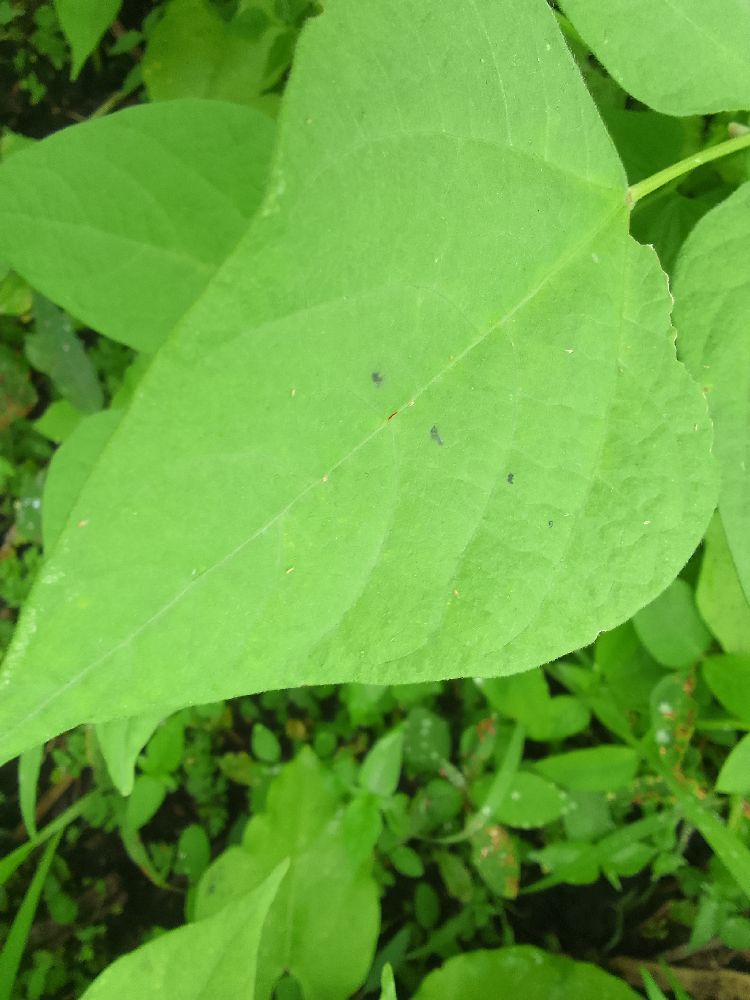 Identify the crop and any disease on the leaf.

common bean, healthy
